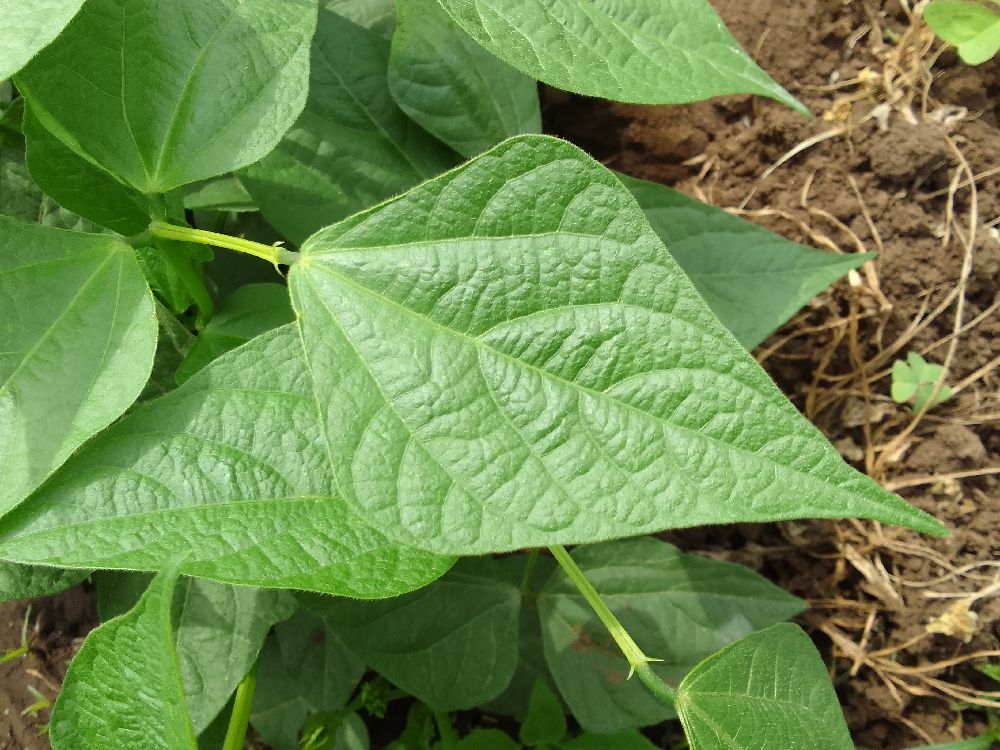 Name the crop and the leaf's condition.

common bean, healthy
